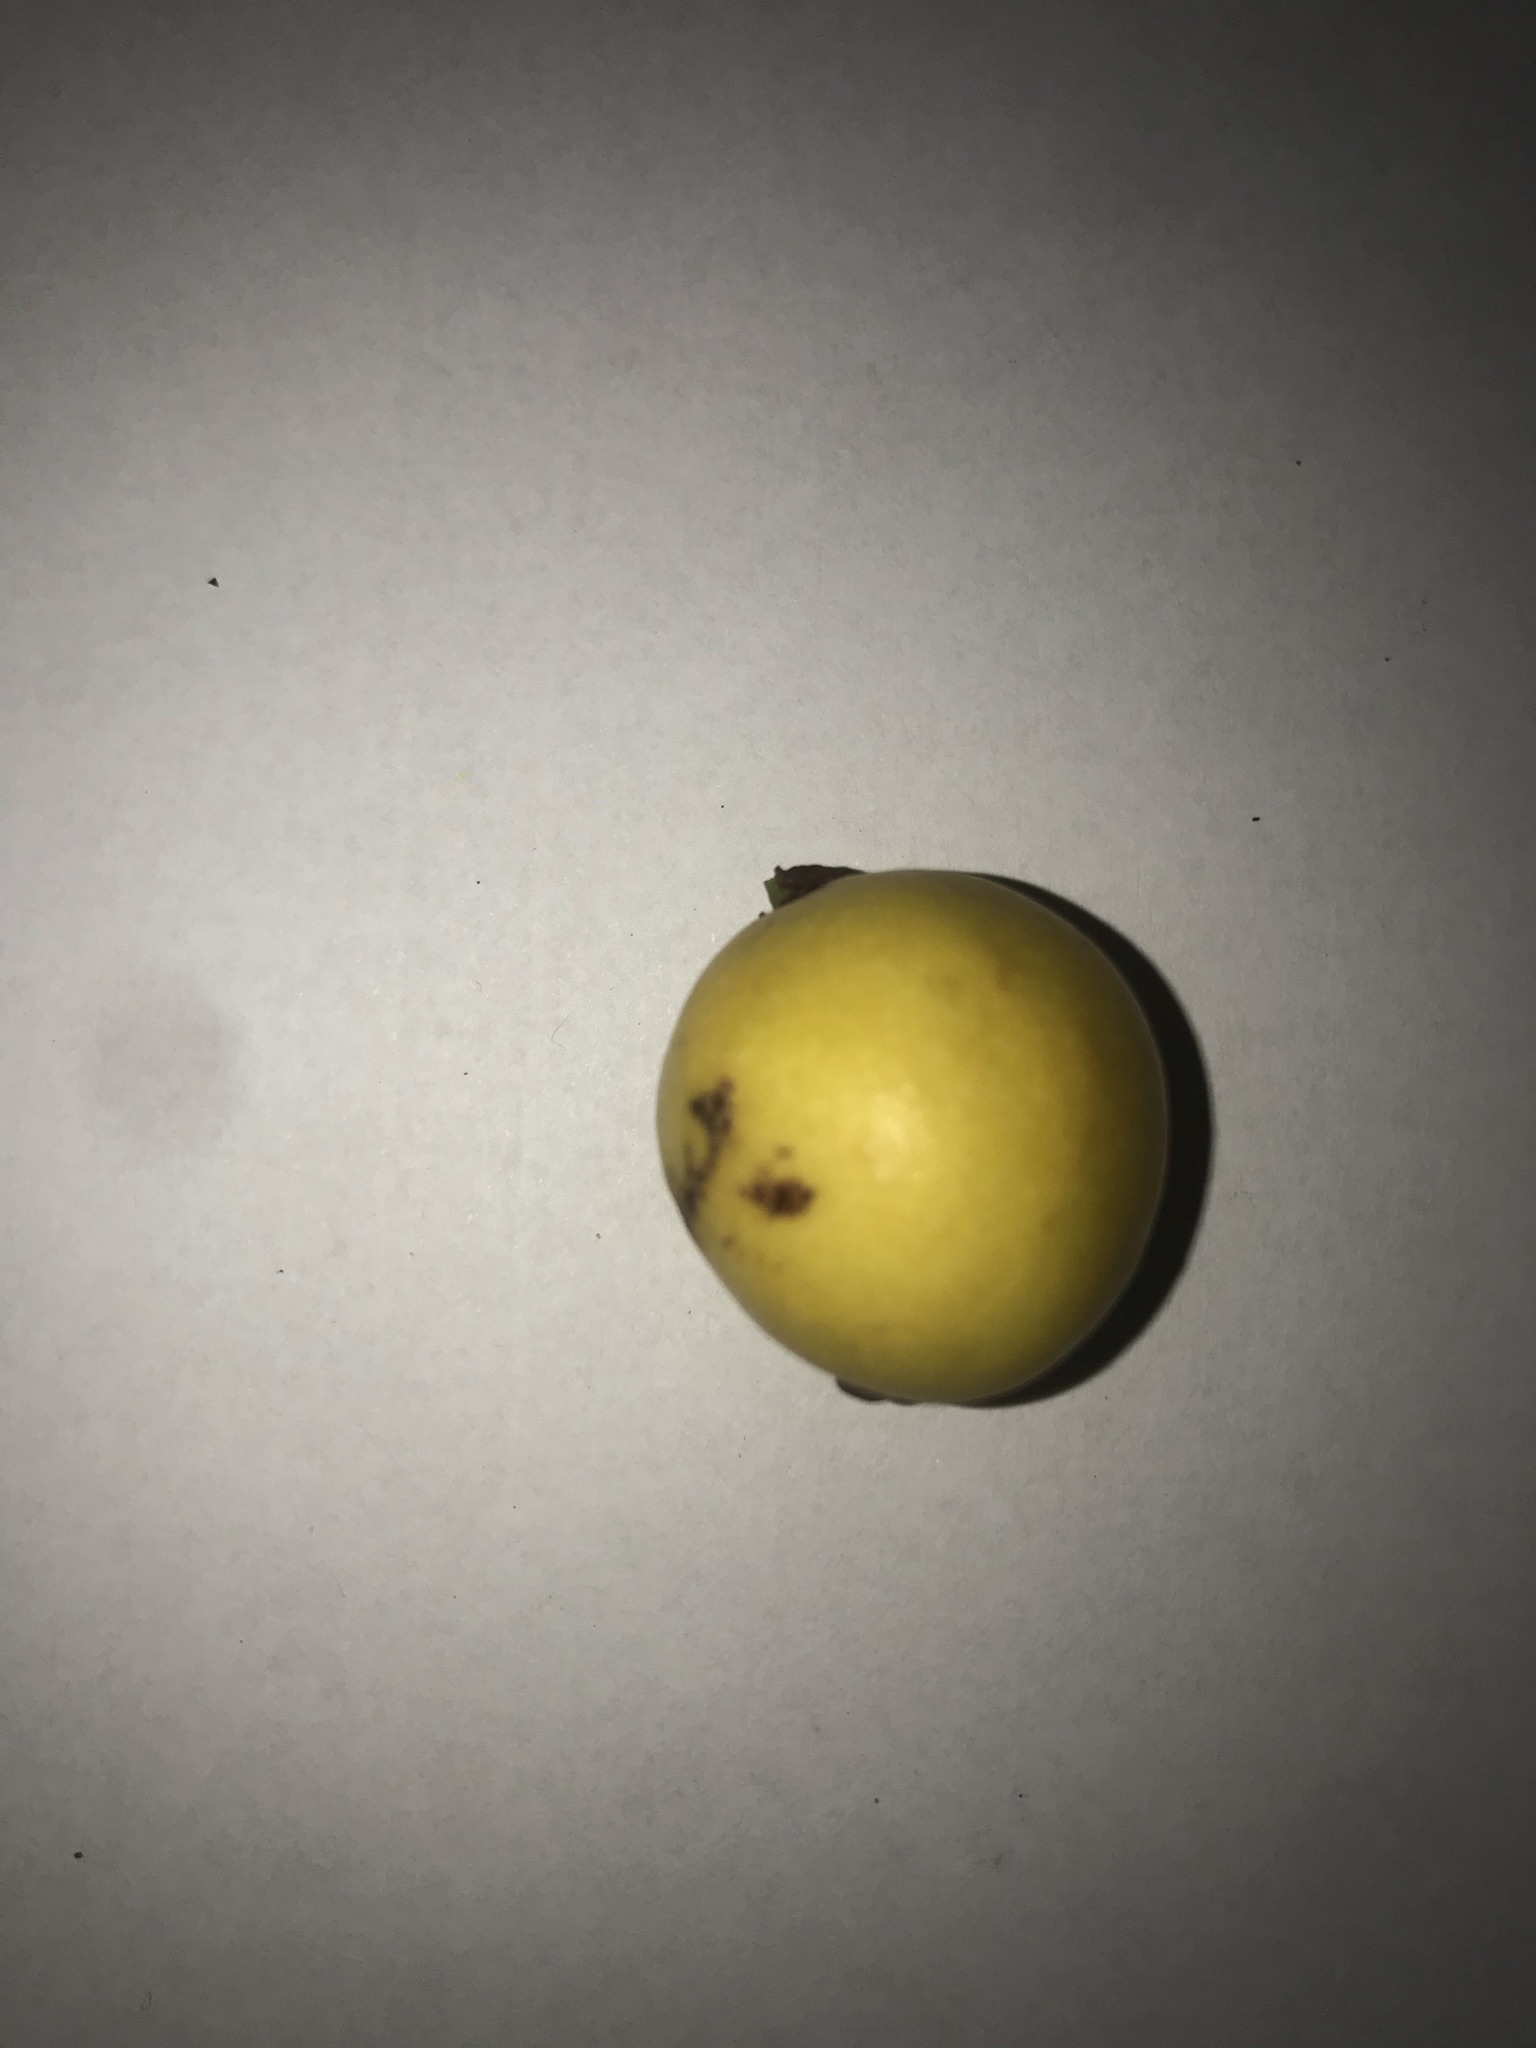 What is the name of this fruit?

abiu
